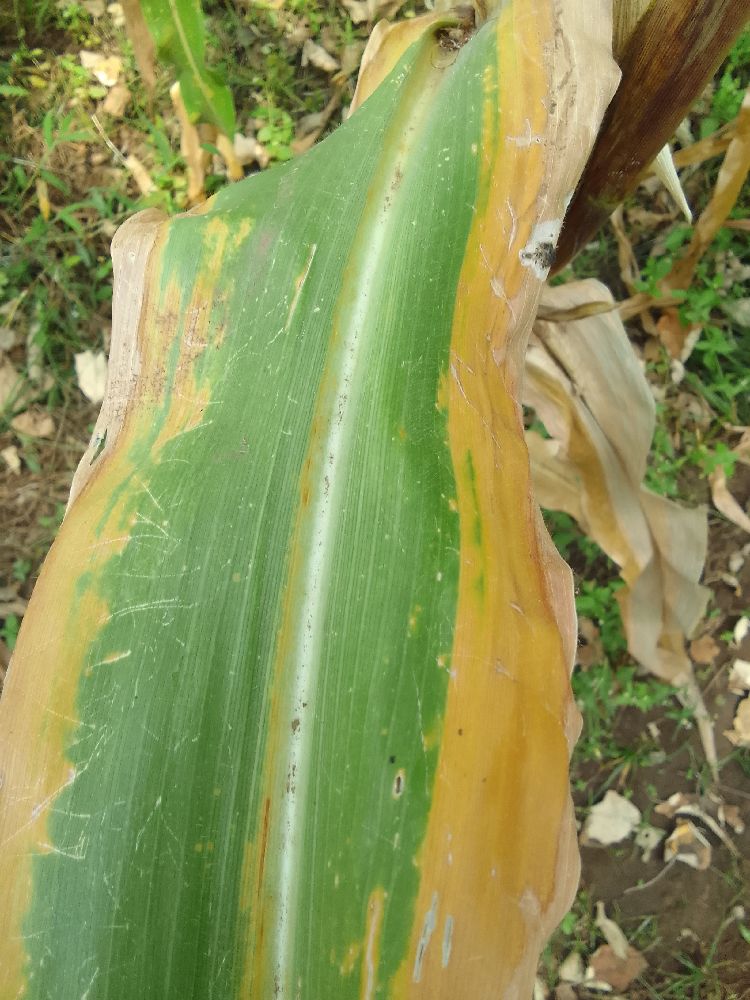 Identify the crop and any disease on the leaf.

maize, maize lethal necrosis
